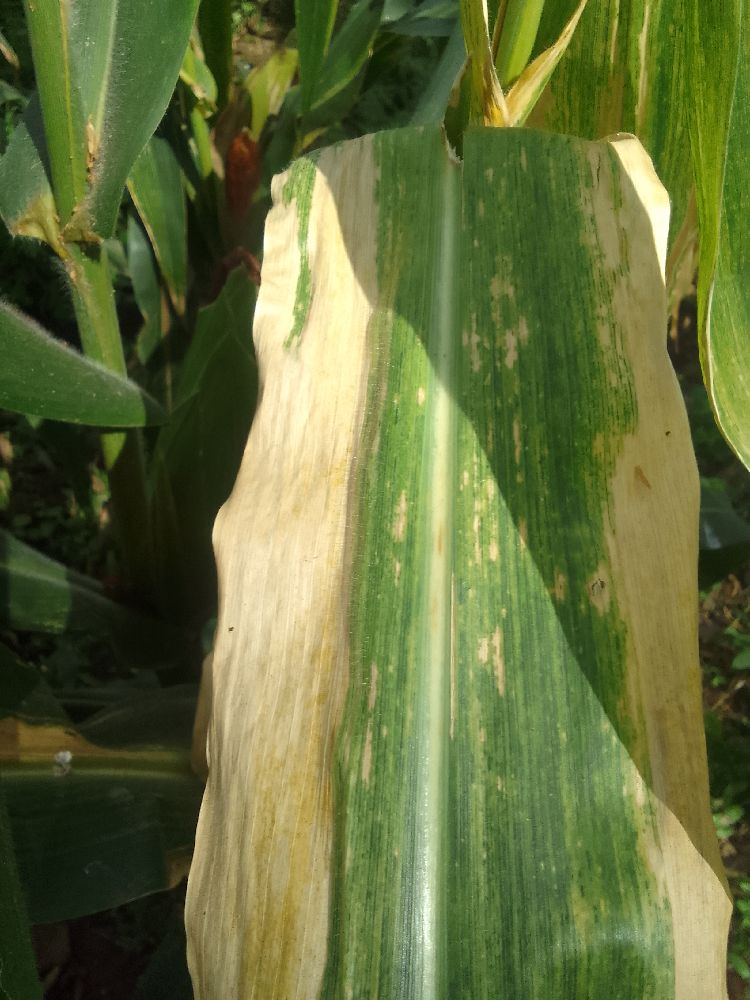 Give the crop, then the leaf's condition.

maize, maize lethal necrosis
